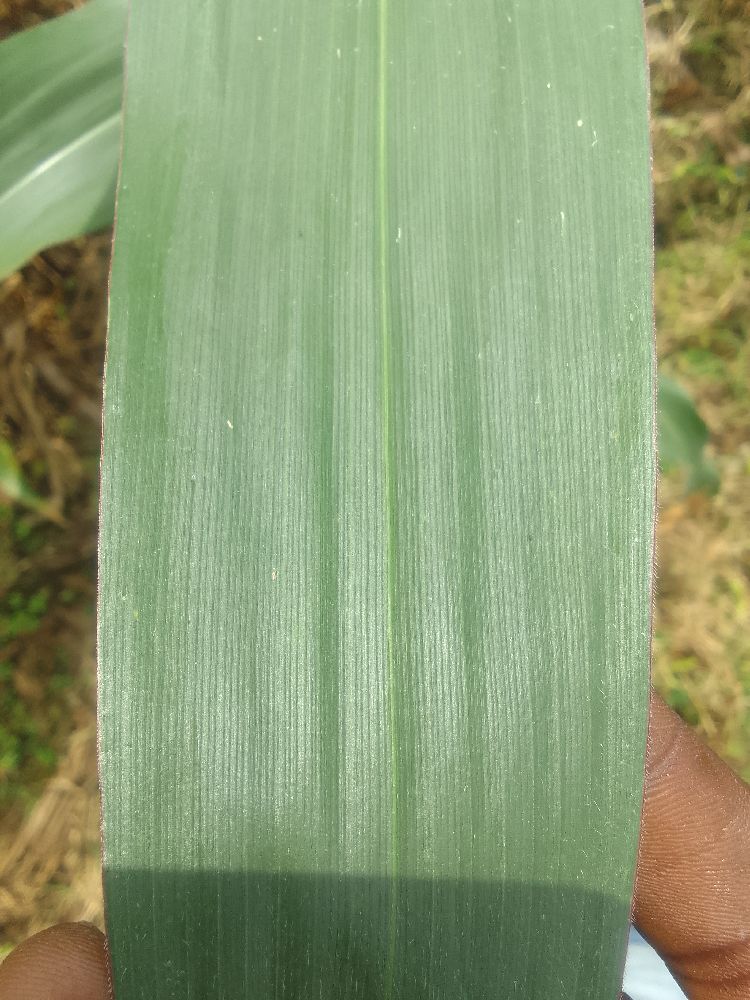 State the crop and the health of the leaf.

maize, healthy
